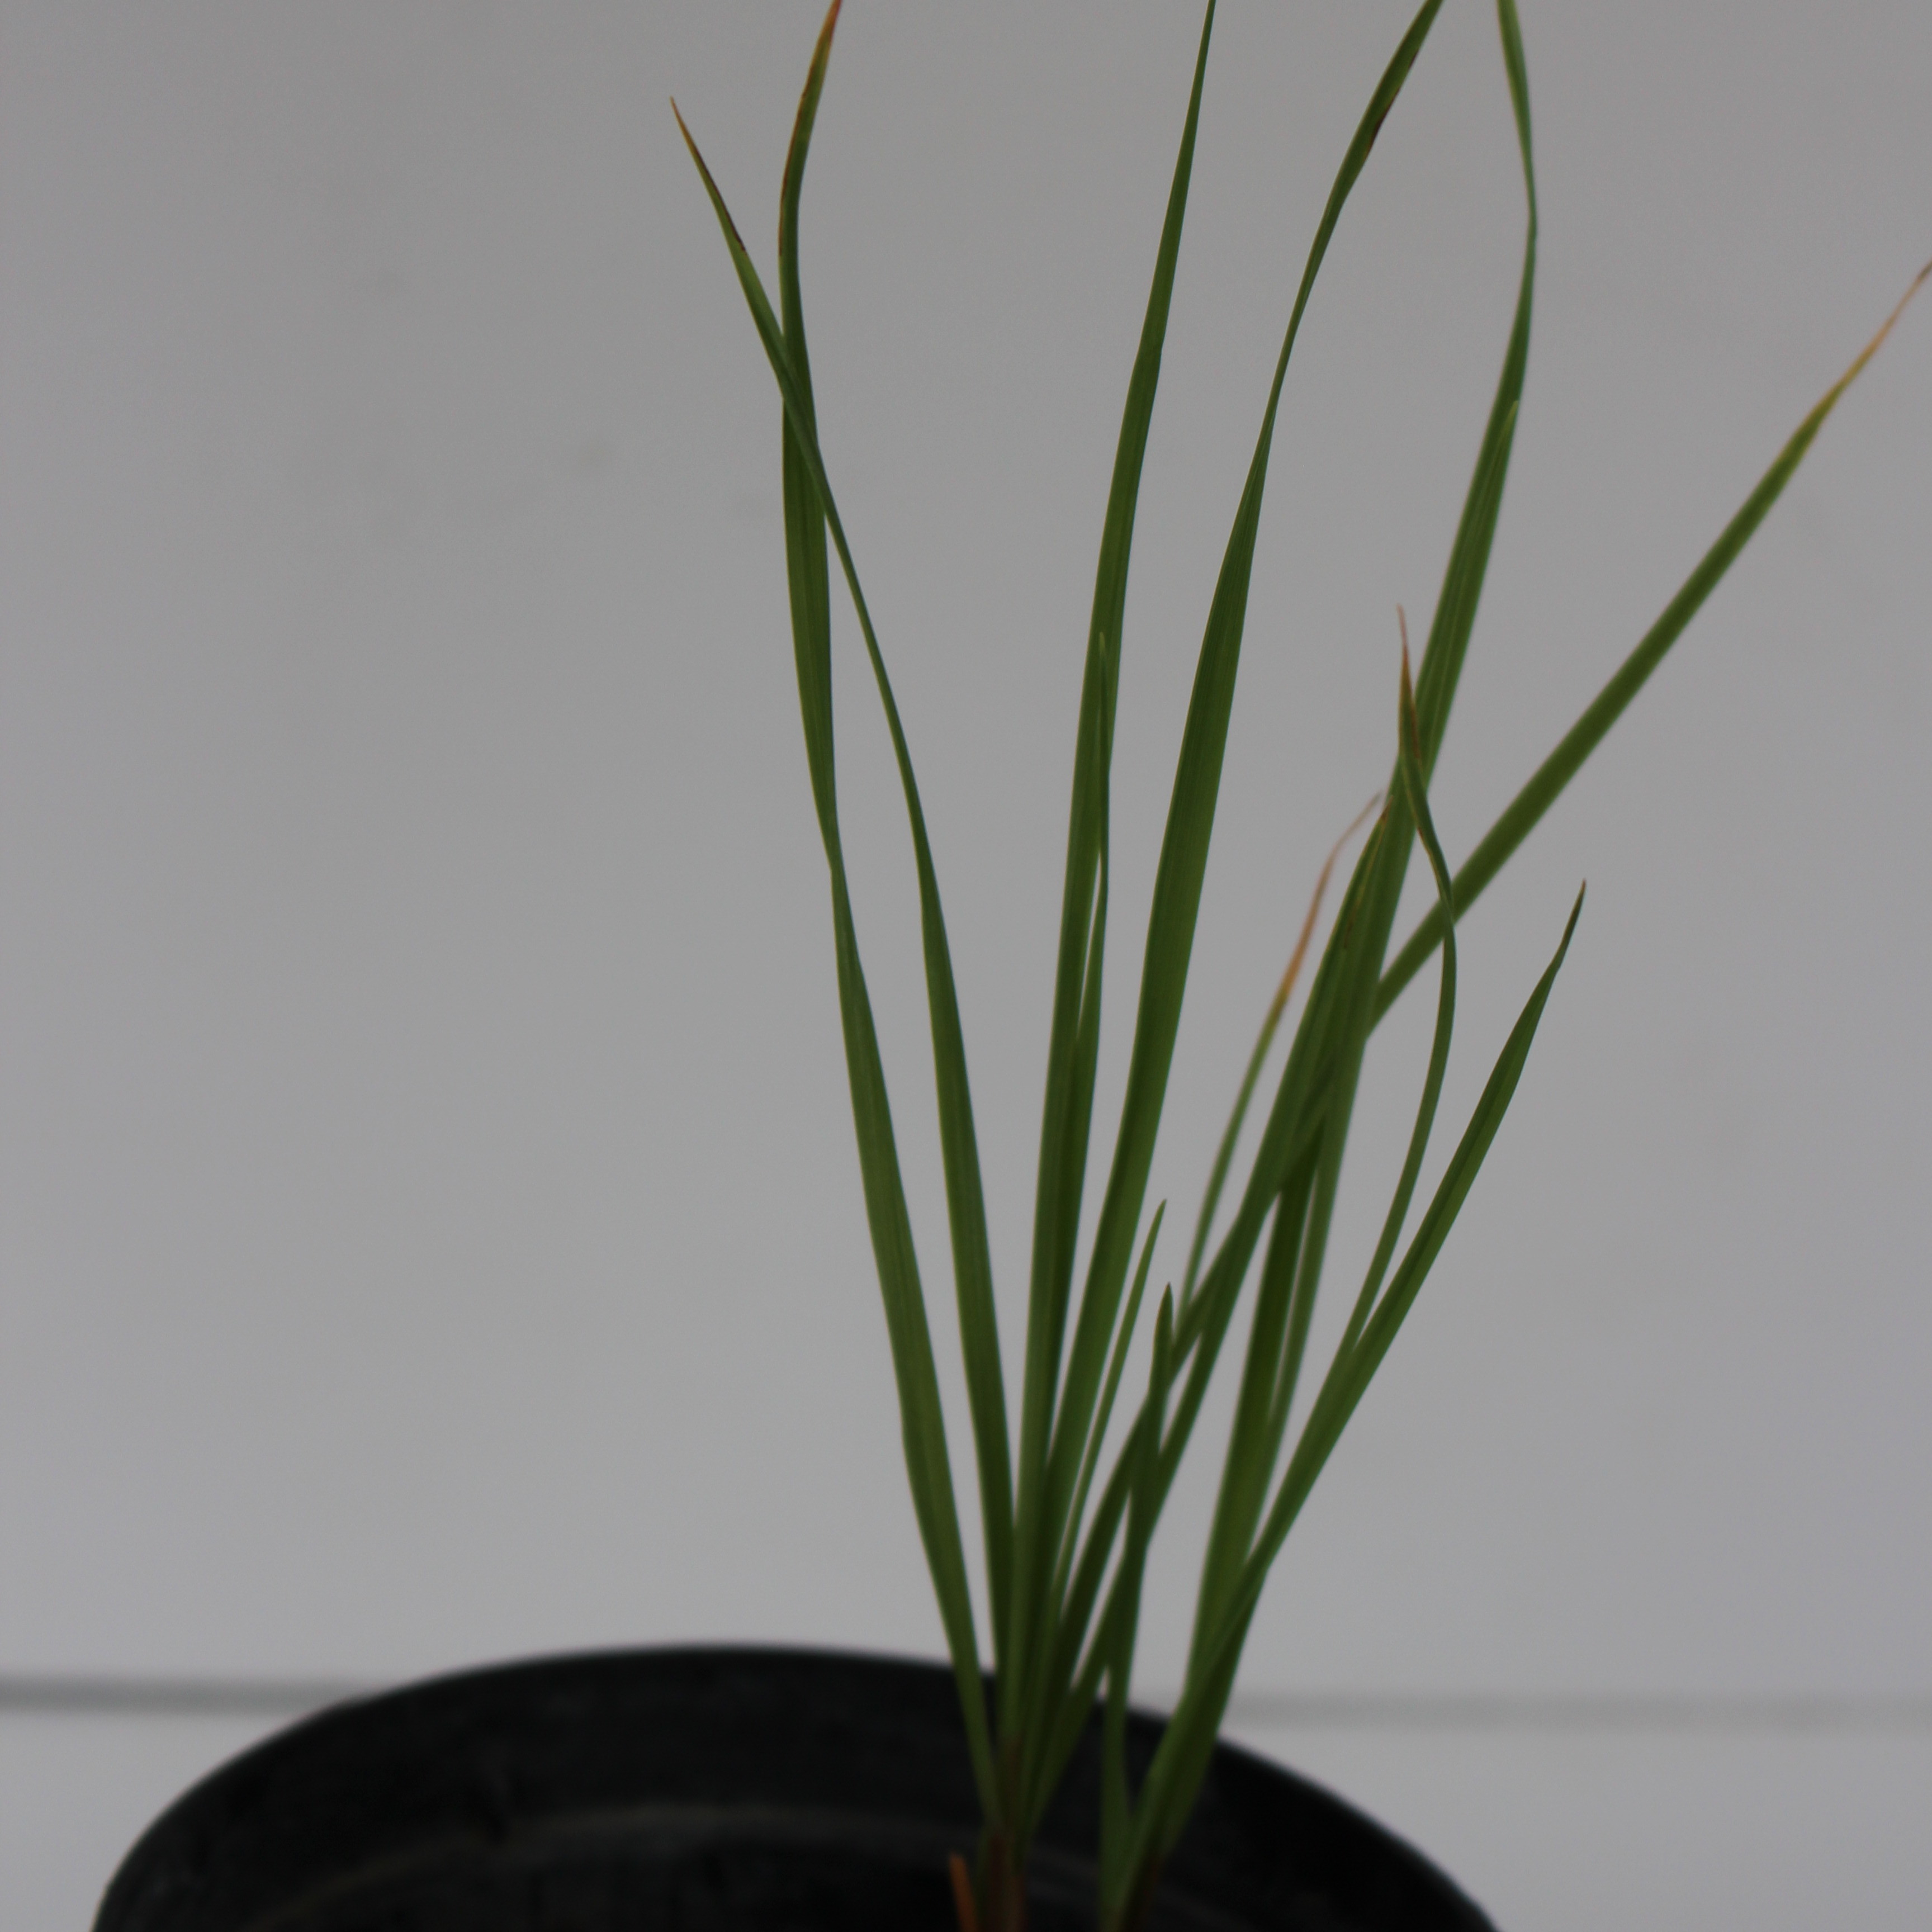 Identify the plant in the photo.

Lolium multiflorum
